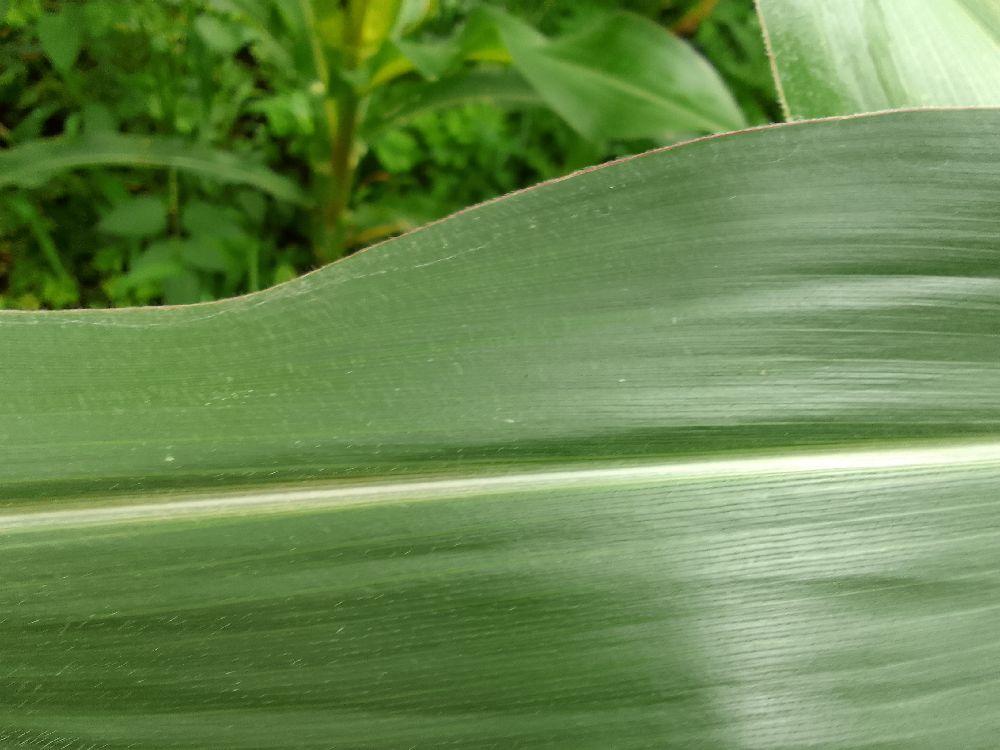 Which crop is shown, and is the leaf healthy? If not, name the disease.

maize, healthy
